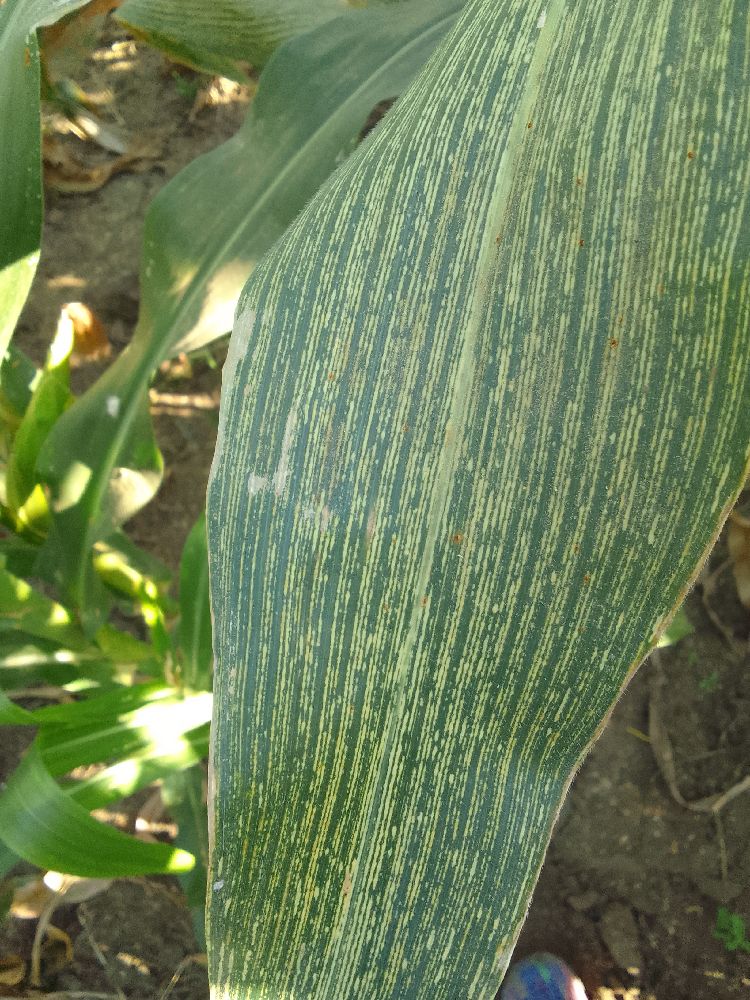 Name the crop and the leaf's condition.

maize, maize streak virus
